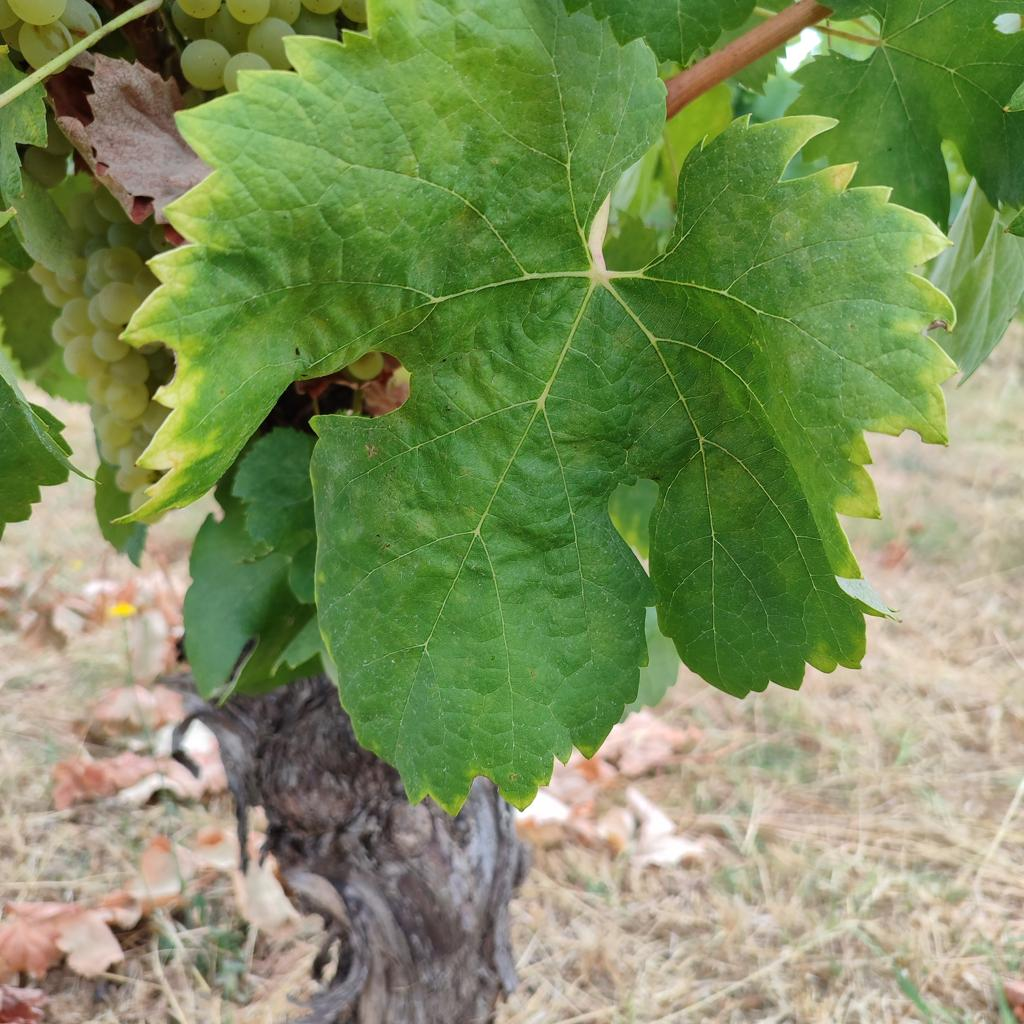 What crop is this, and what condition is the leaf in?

grapevine, esca complex
